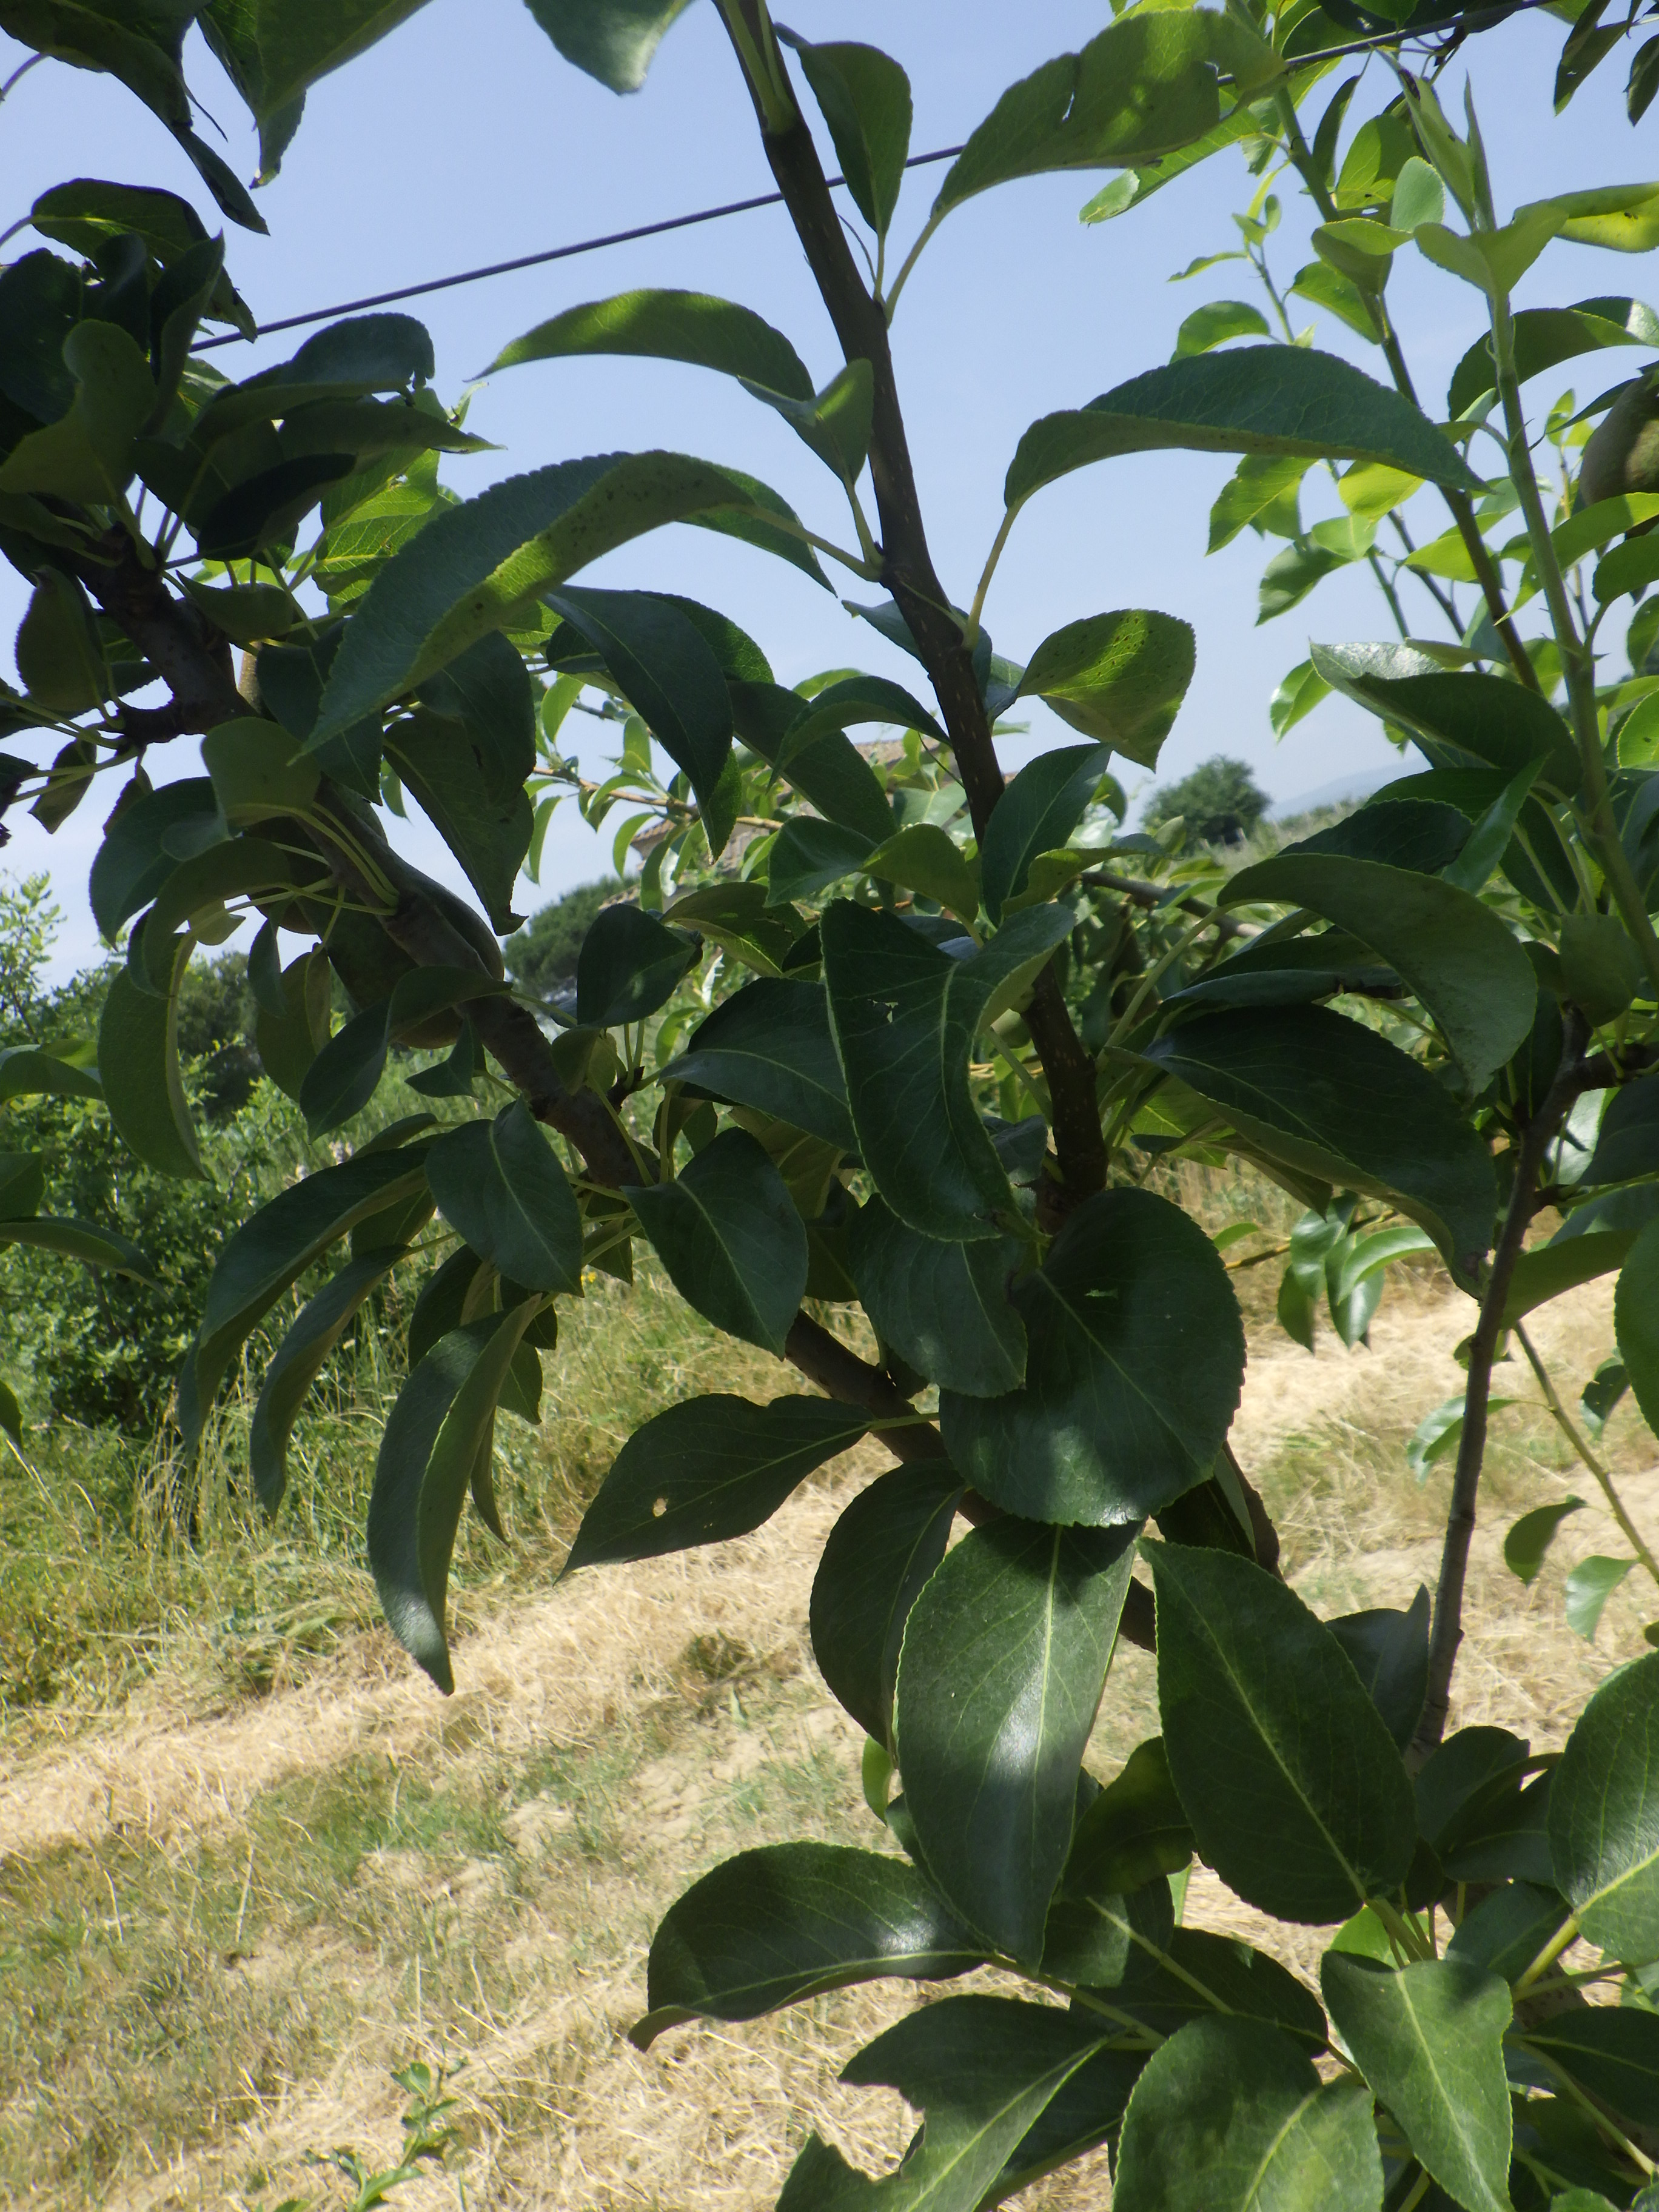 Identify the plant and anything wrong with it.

pear, phytophagous
